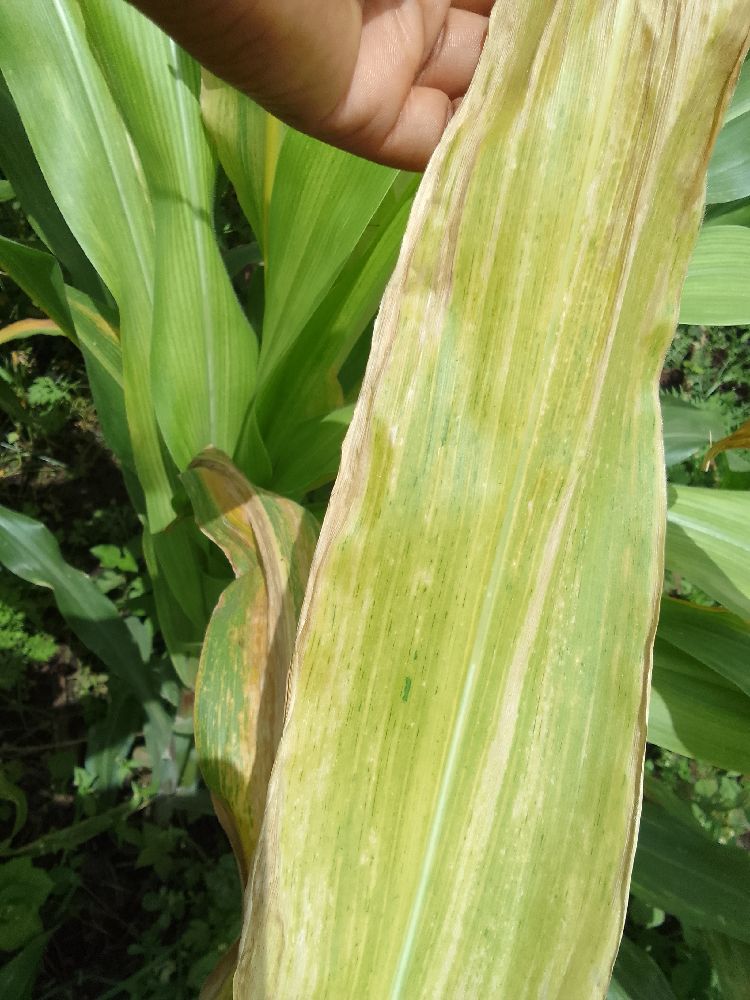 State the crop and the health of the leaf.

maize, maize lethal necrosis
